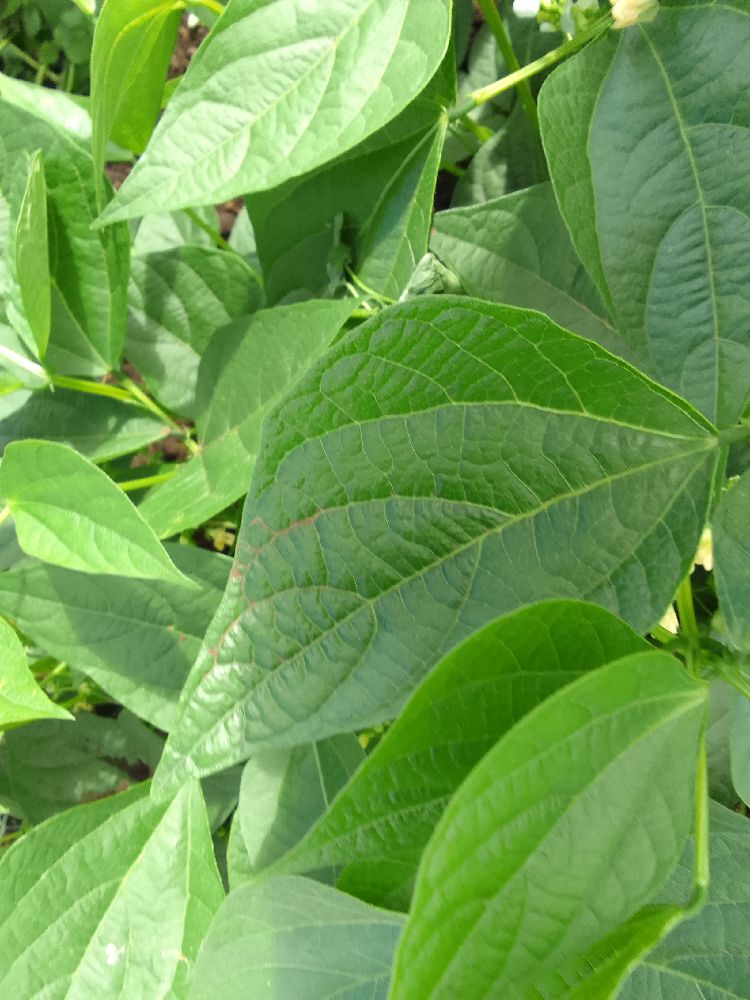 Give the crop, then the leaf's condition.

common bean, healthy
